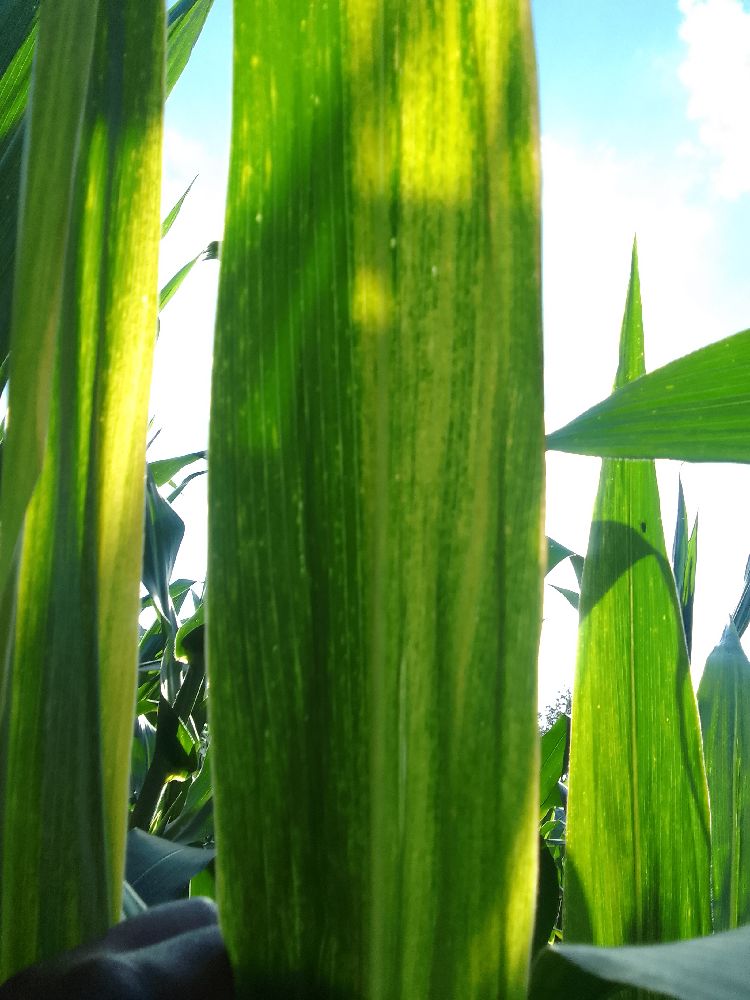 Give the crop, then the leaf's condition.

maize, maize lethal necrosis
